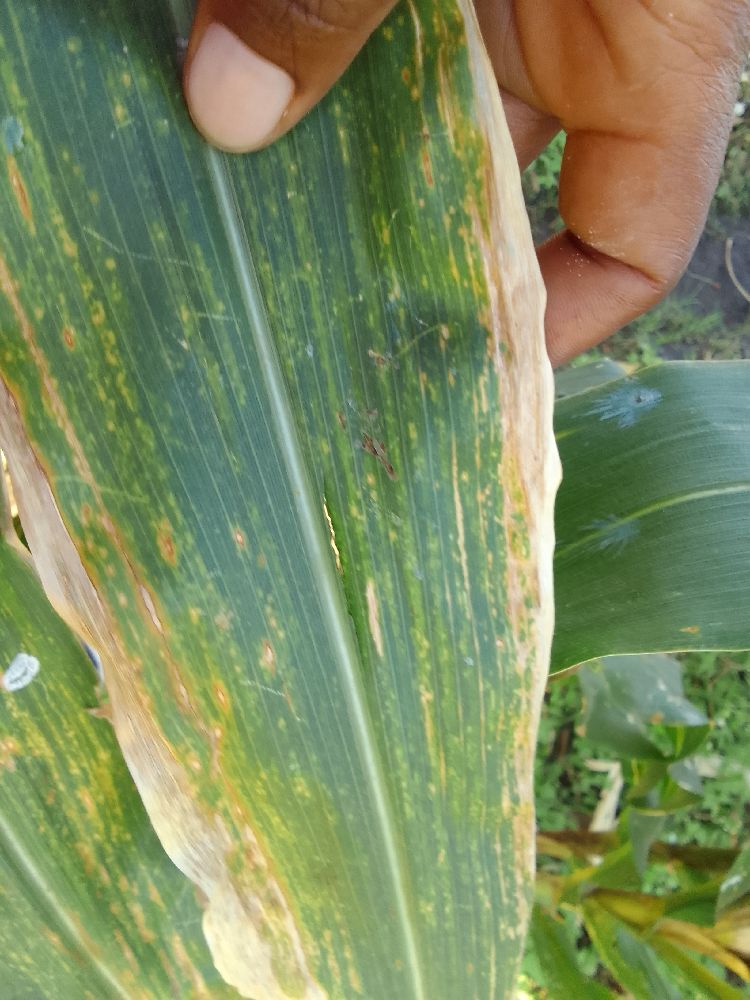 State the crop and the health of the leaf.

maize, maize lethal necrosis
